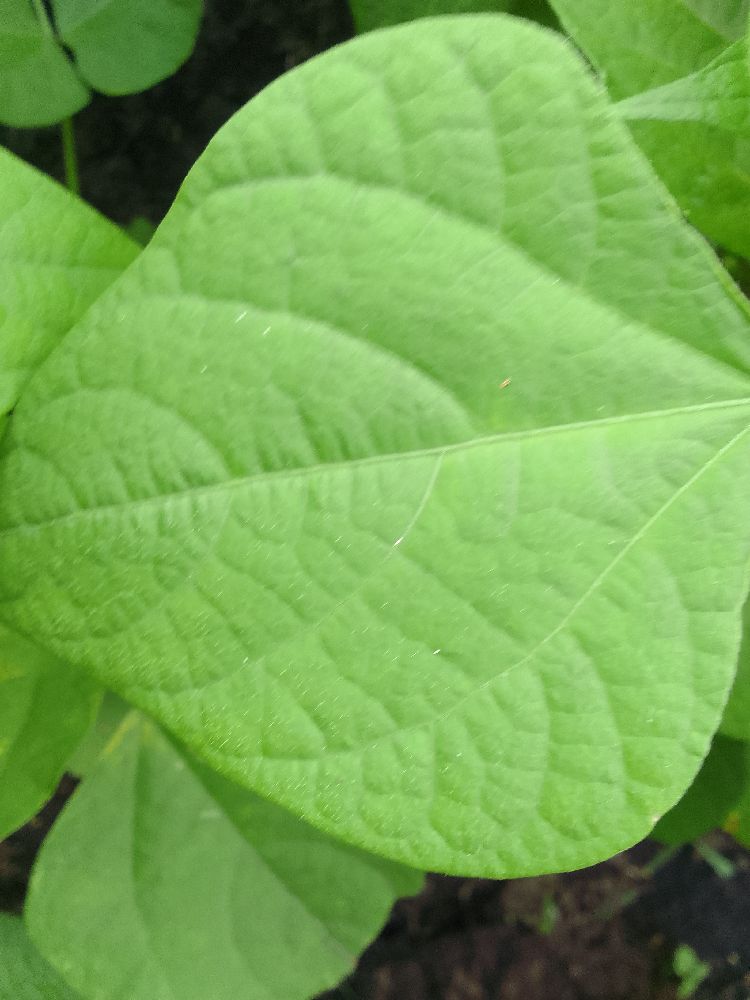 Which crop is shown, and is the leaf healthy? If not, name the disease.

common bean, healthy
